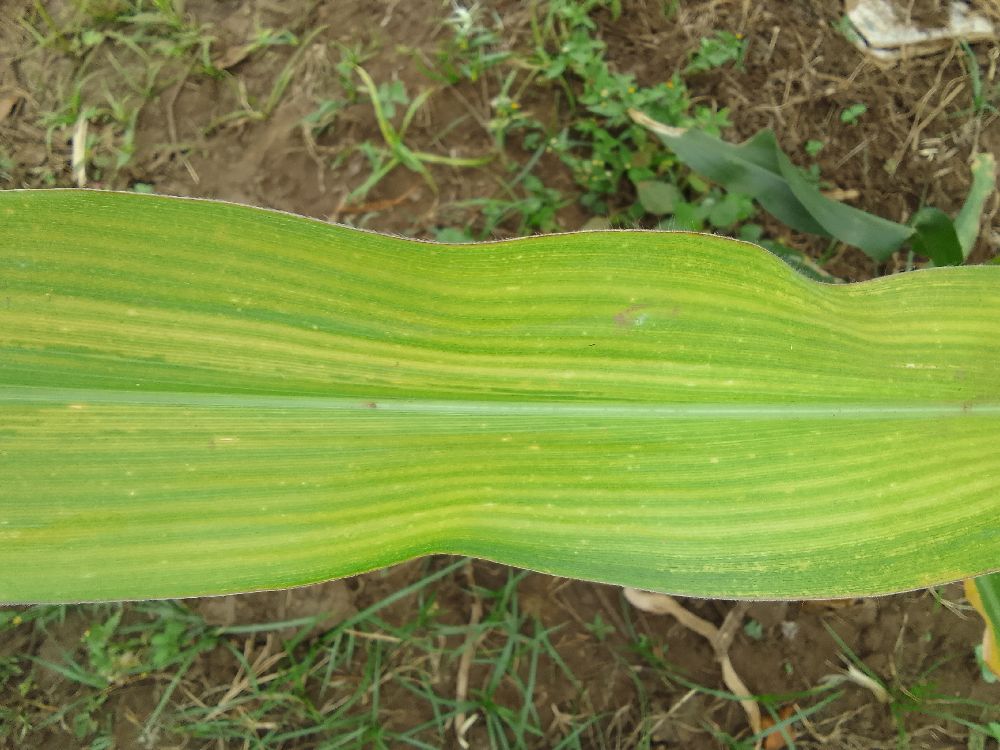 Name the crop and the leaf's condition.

maize, maize lethal necrosis
